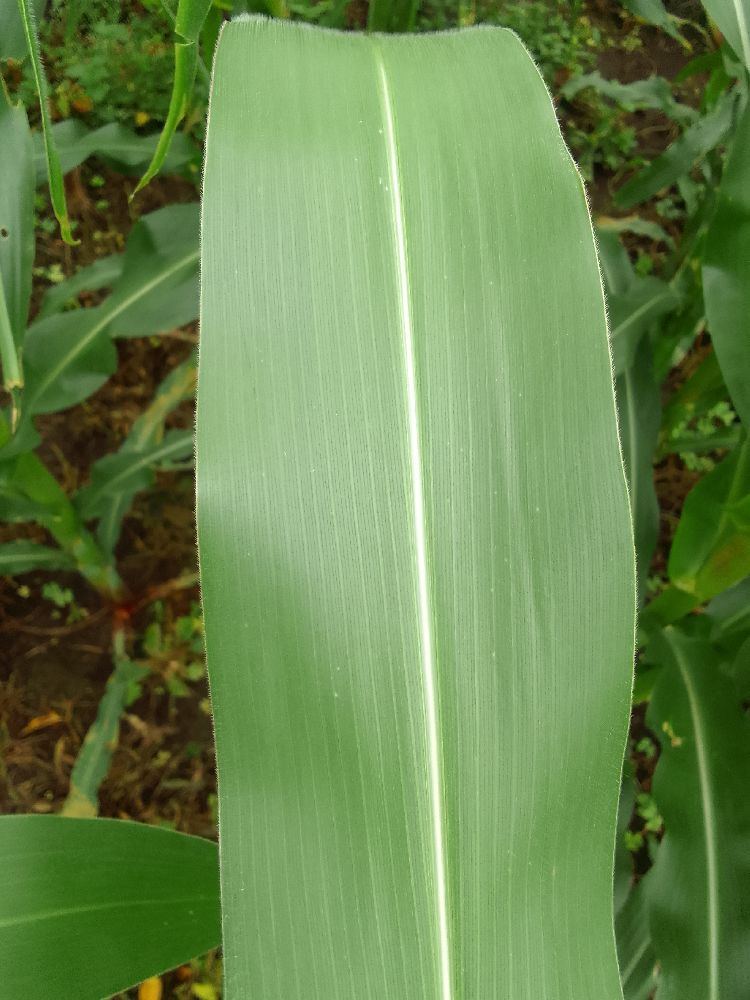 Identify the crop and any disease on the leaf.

maize, healthy
